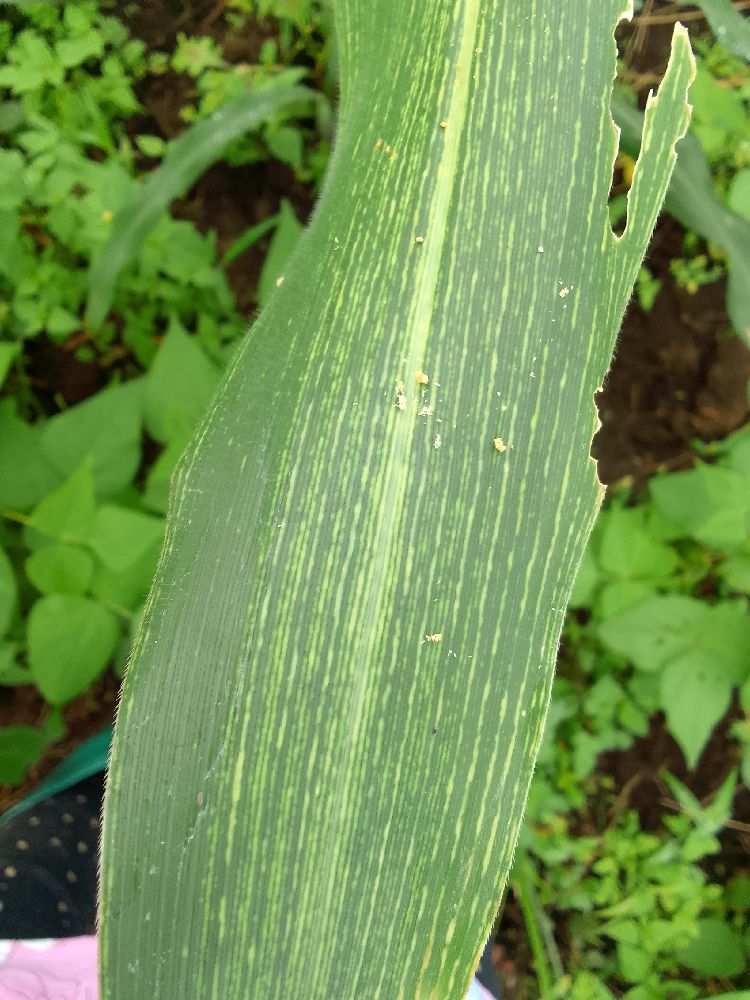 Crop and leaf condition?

maize, maize streak virus
